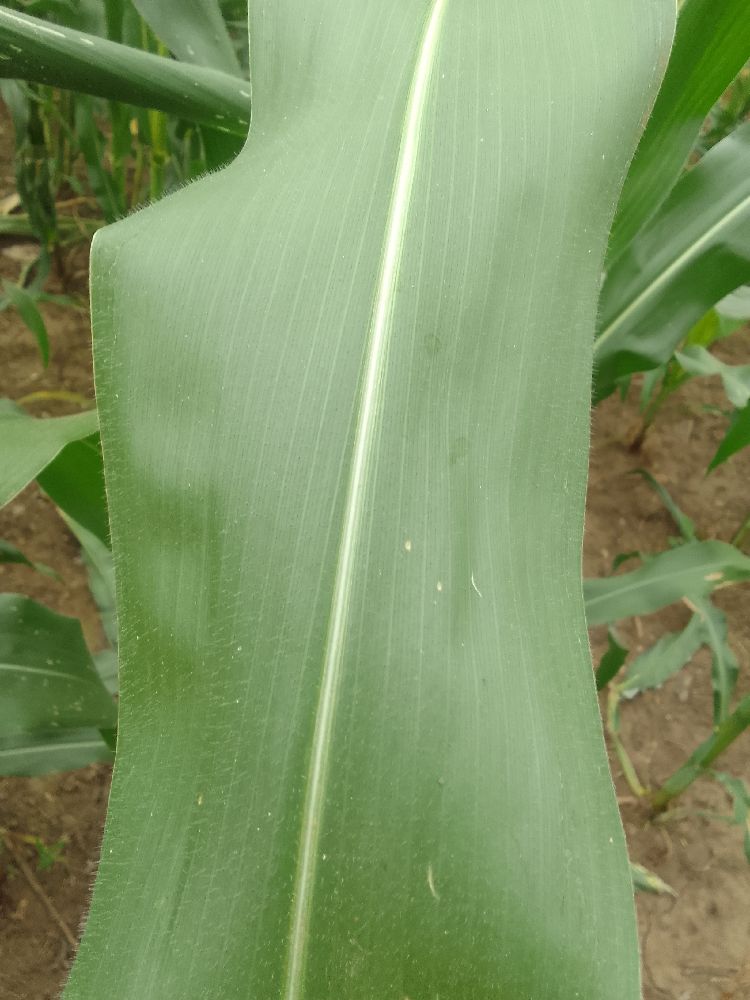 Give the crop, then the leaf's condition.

maize, healthy
